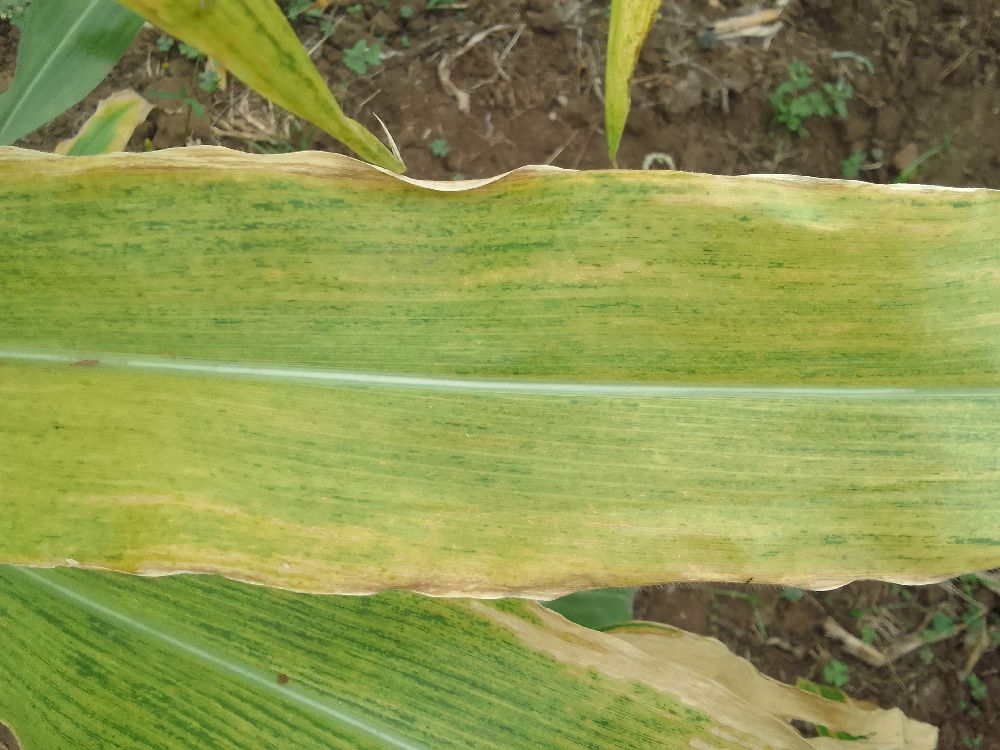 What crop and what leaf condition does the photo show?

maize, maize lethal necrosis
